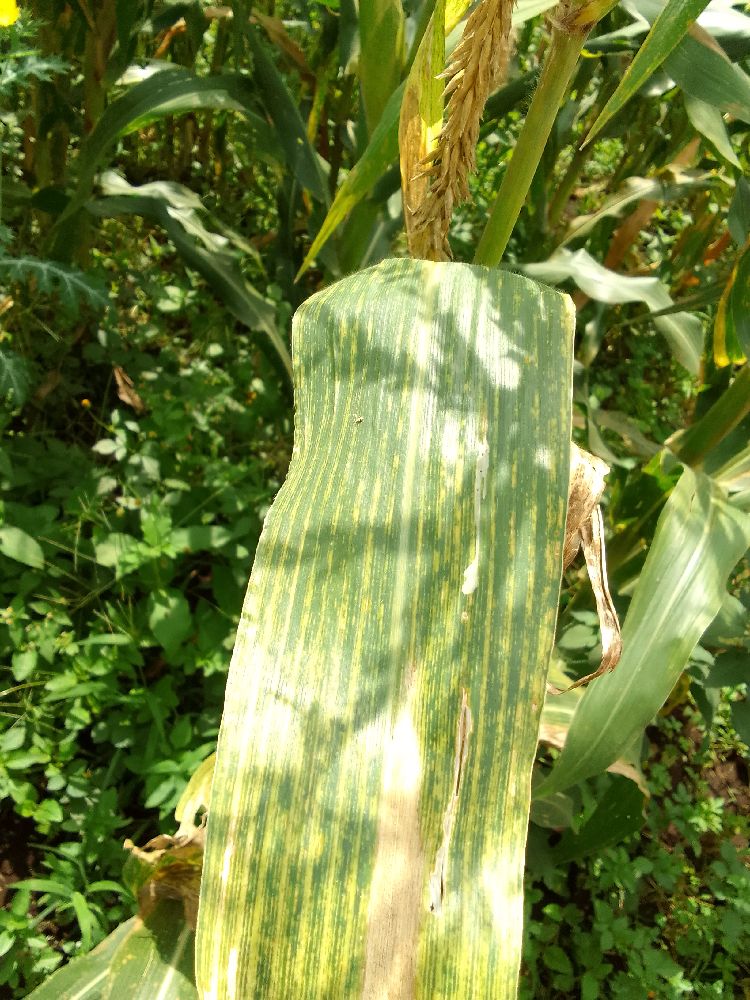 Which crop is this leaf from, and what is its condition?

maize, maize lethal necrosis
